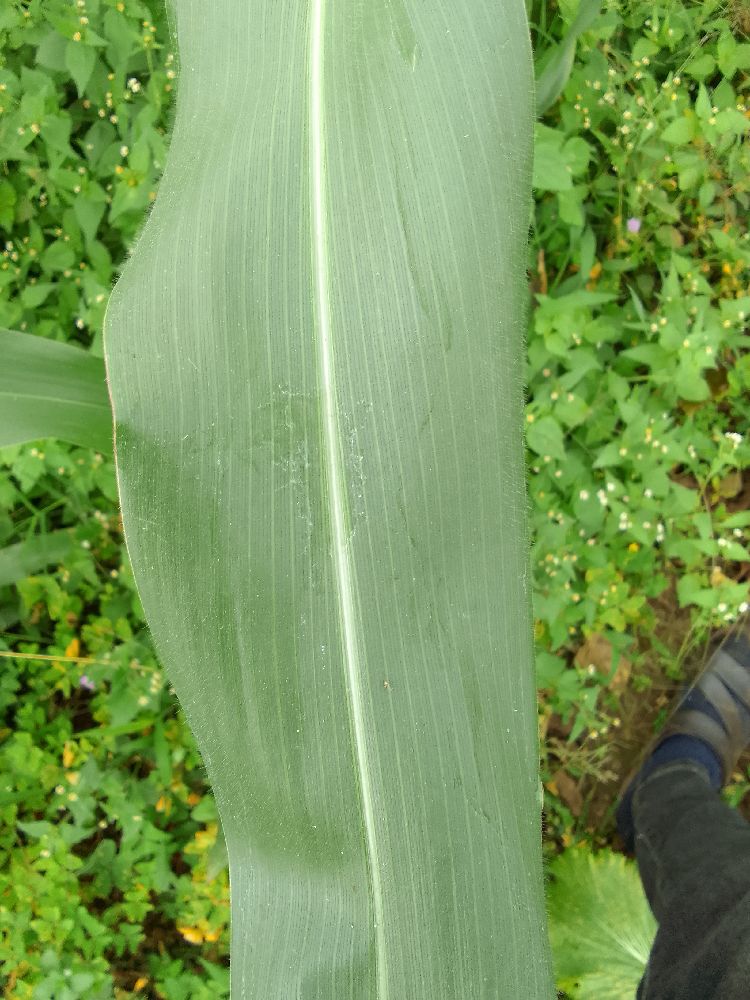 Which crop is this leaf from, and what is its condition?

maize, healthy
